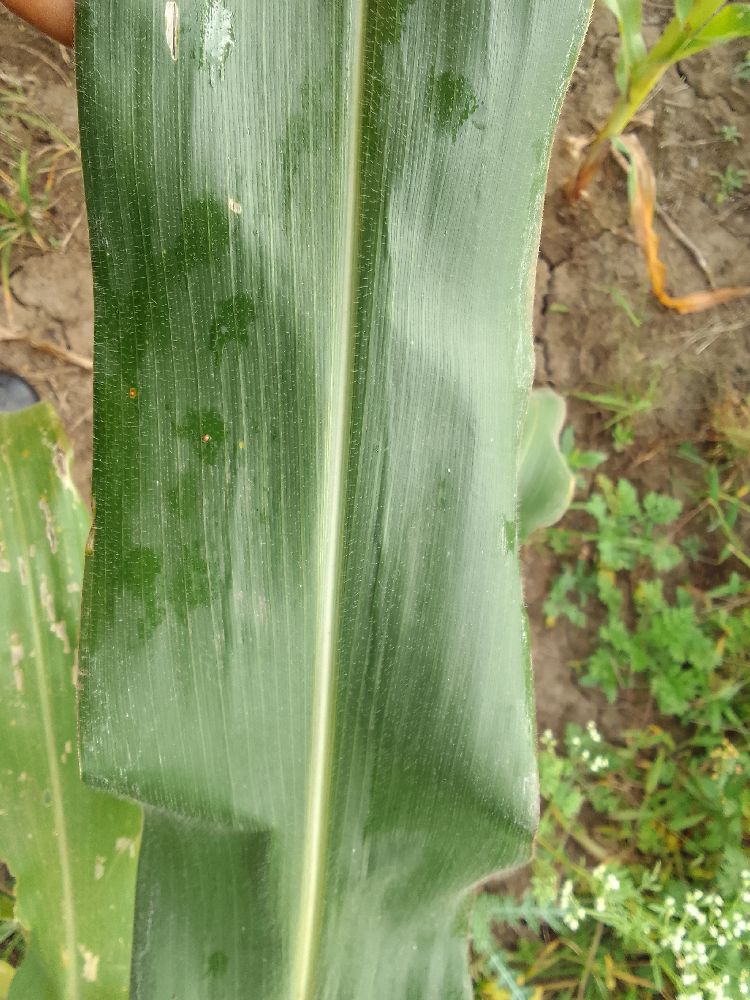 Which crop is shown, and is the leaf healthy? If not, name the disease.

maize, healthy
